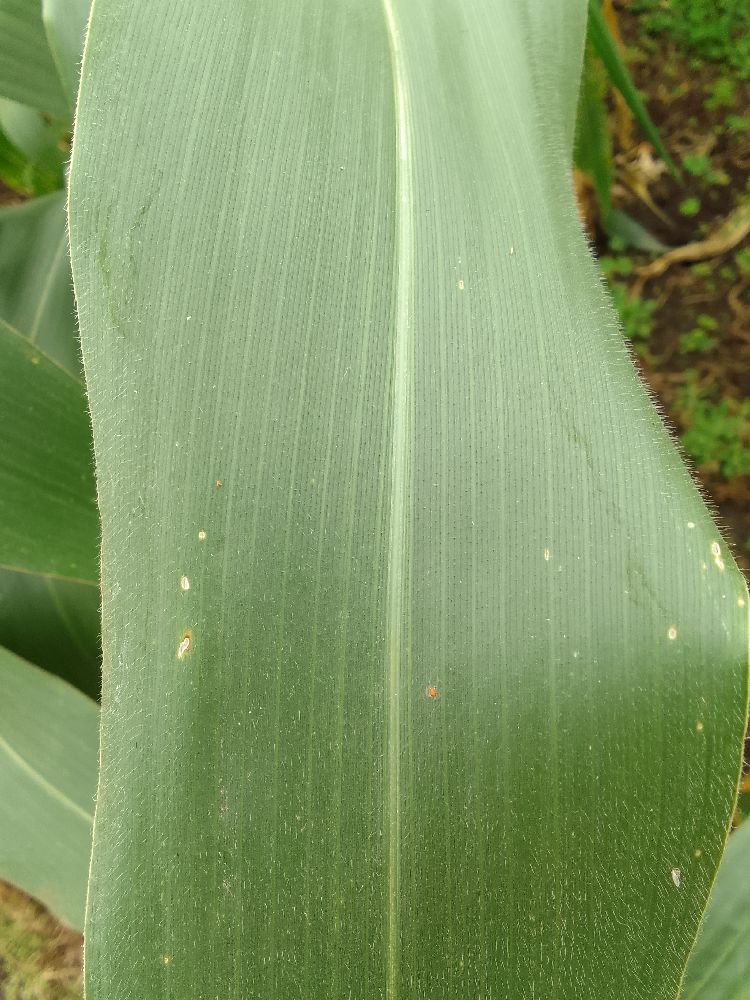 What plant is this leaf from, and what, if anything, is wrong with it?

maize, healthy
